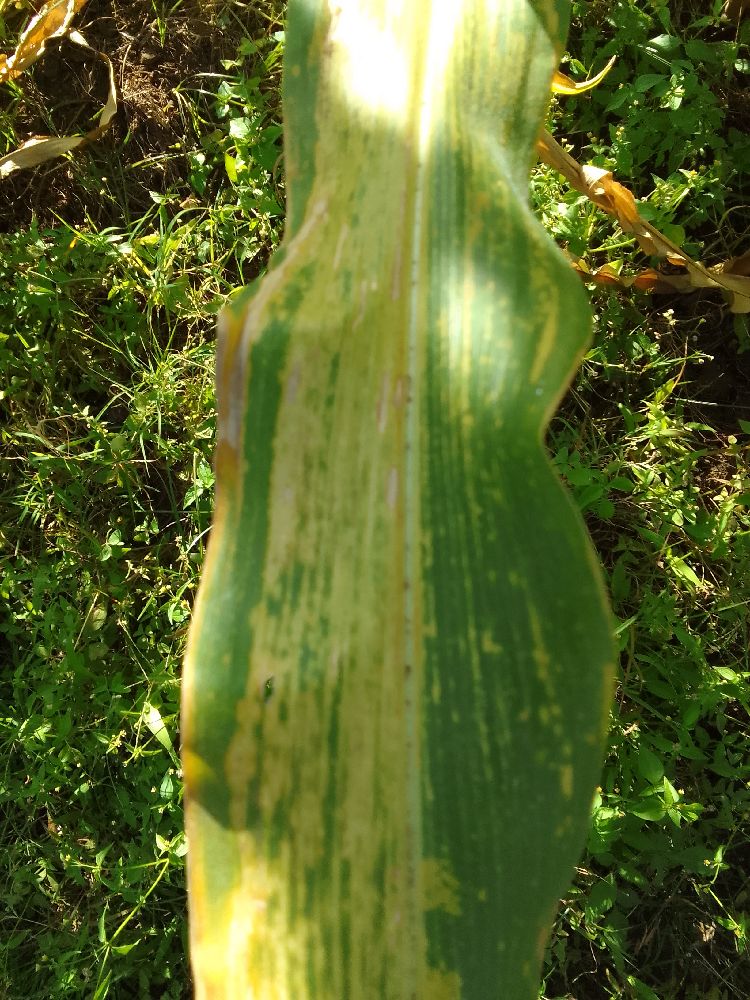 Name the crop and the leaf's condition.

maize, maize lethal necrosis
